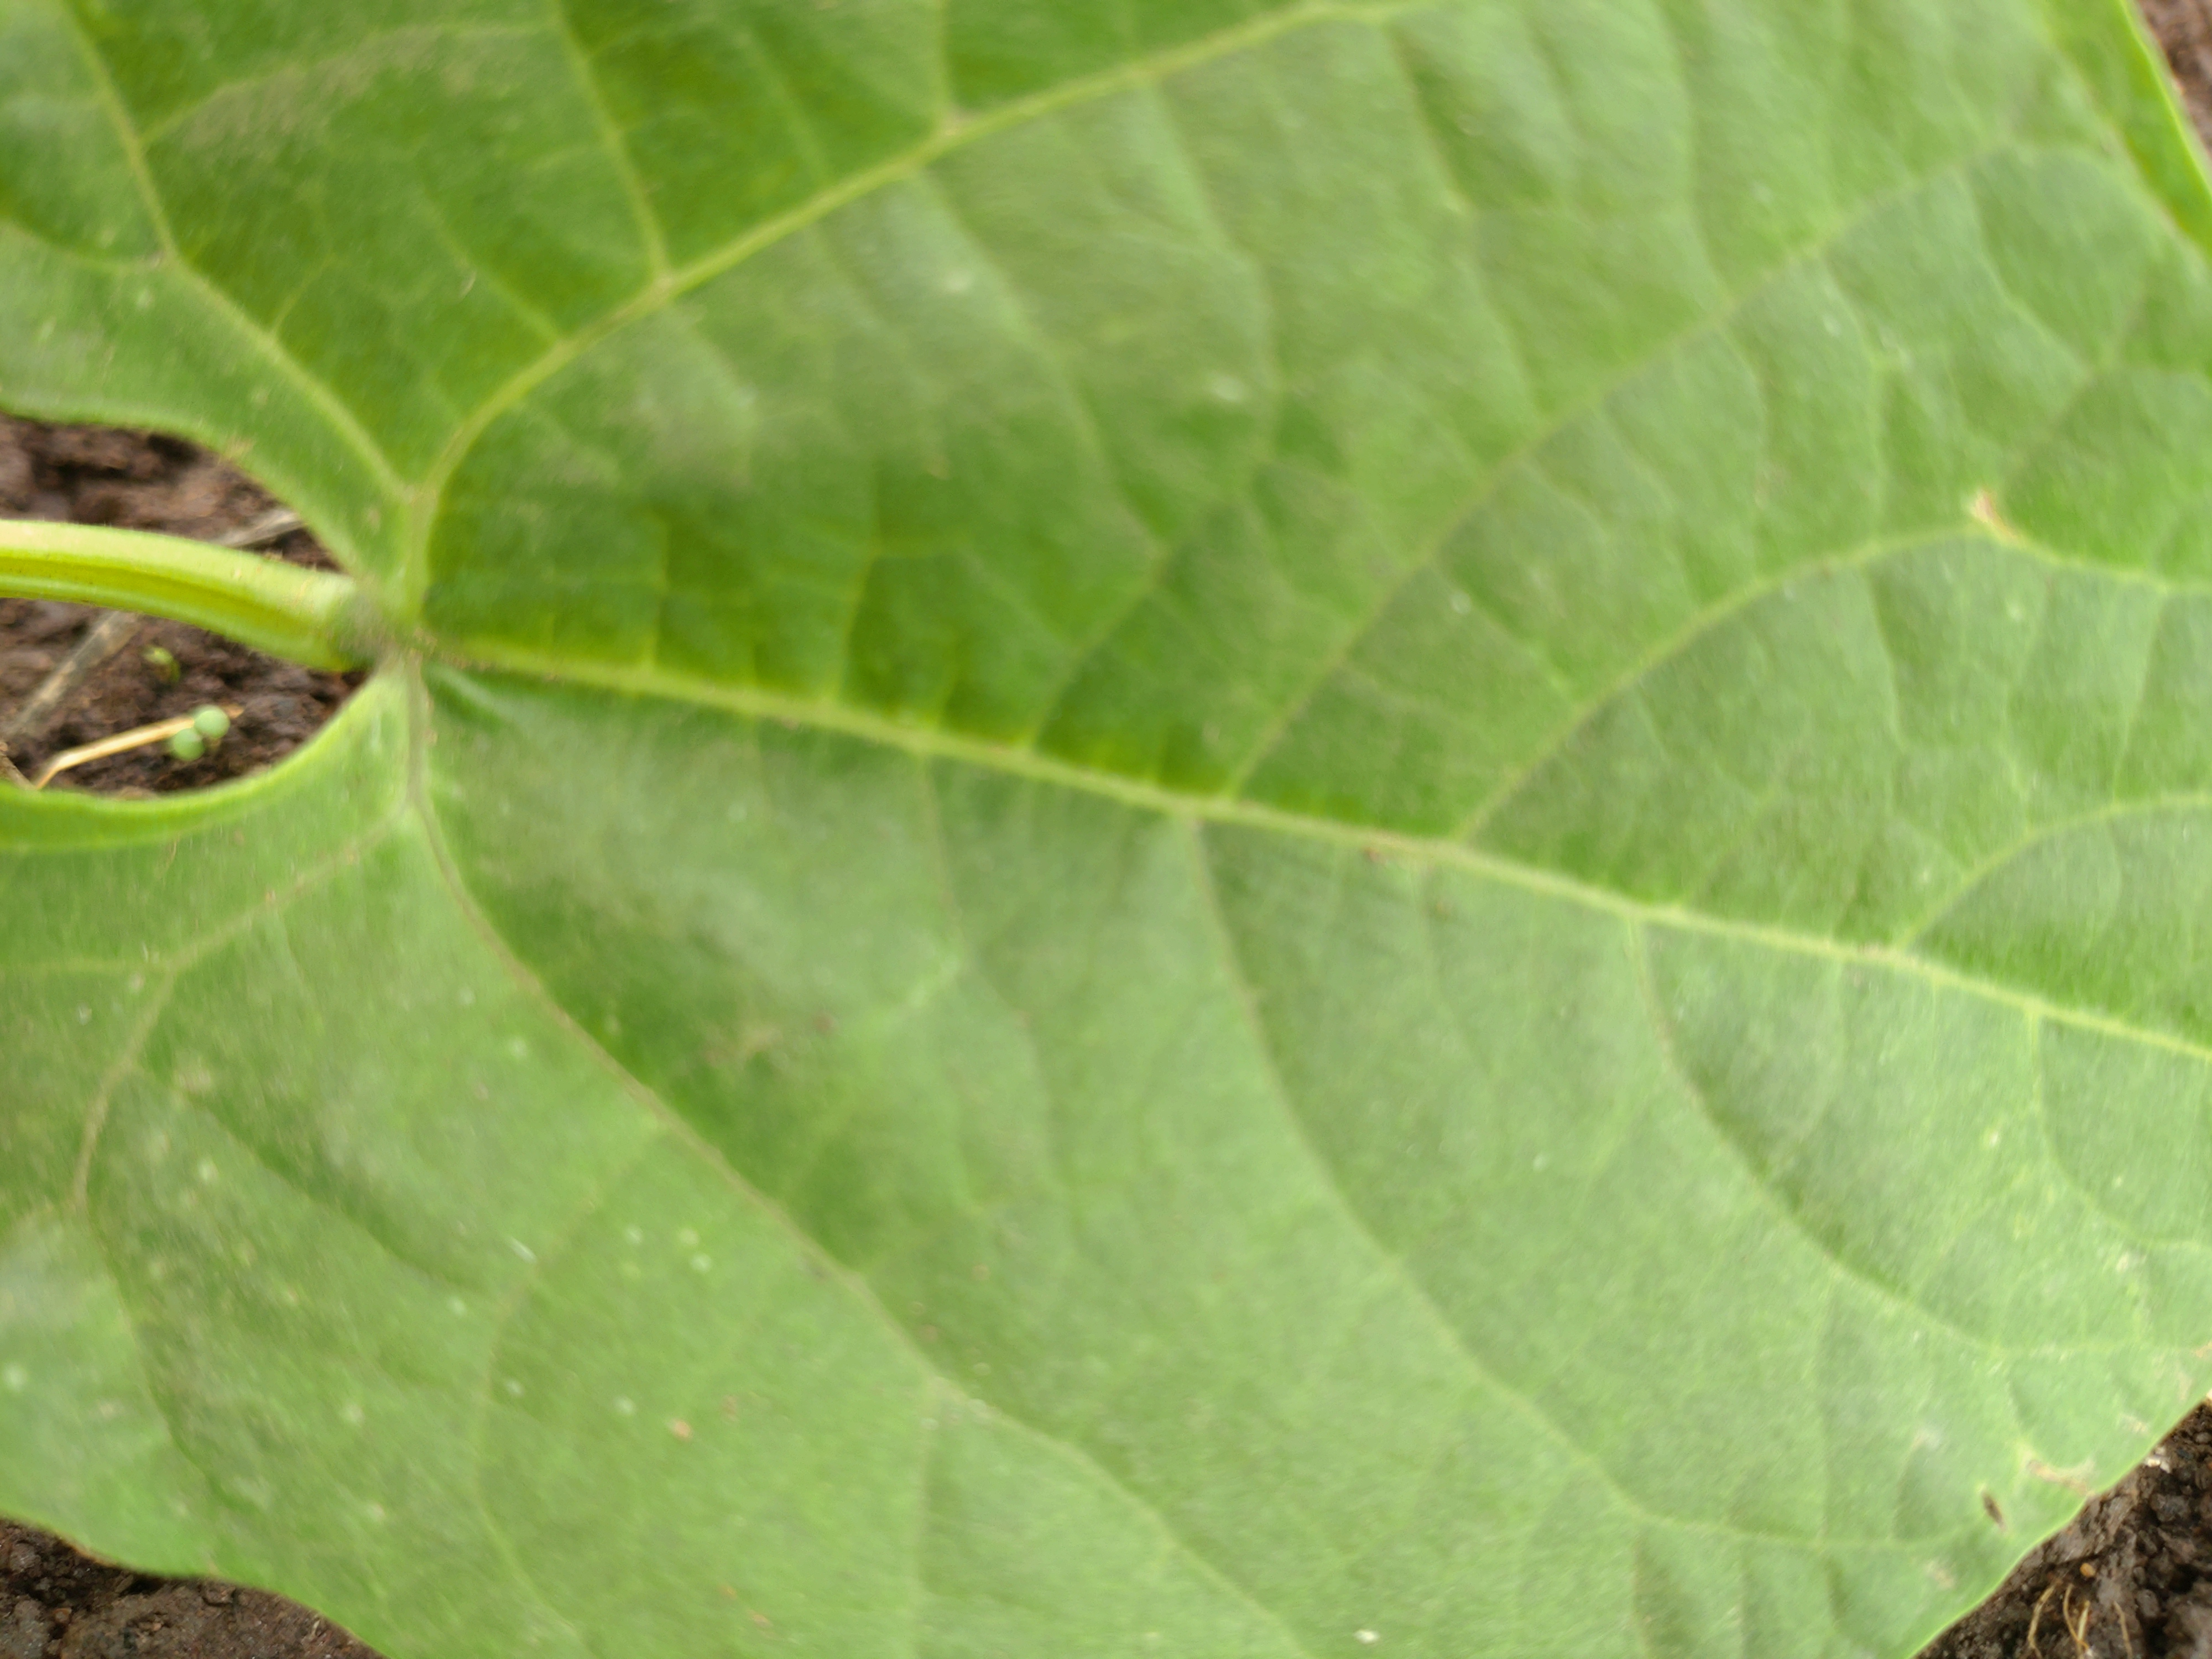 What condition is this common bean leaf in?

healthy
